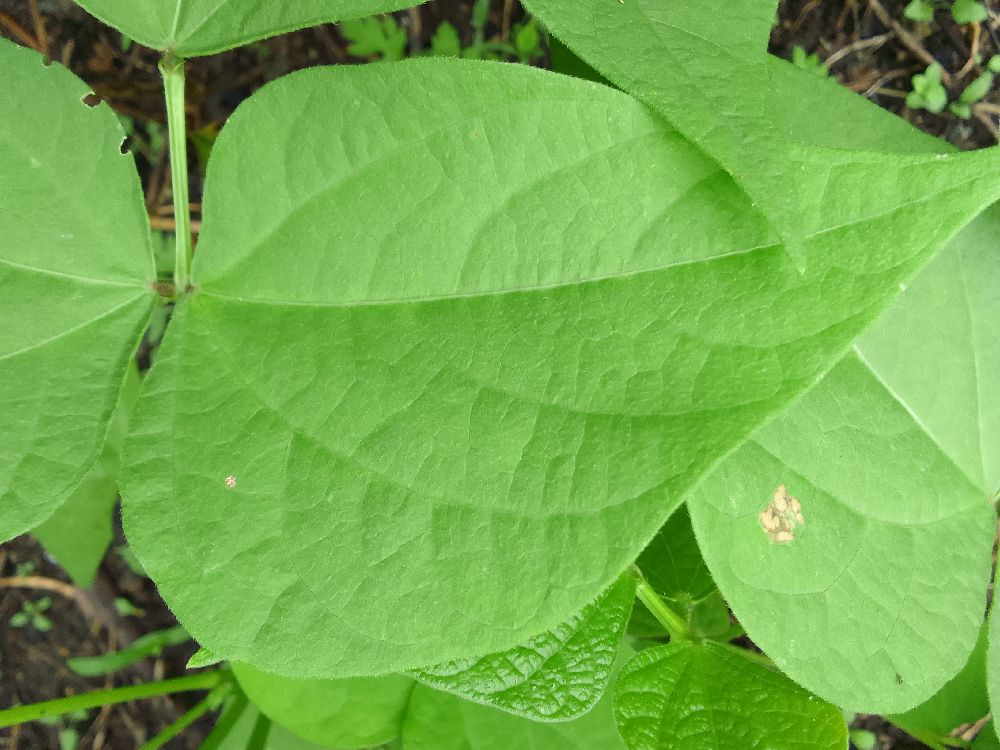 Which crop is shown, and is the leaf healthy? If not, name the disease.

common bean, healthy
